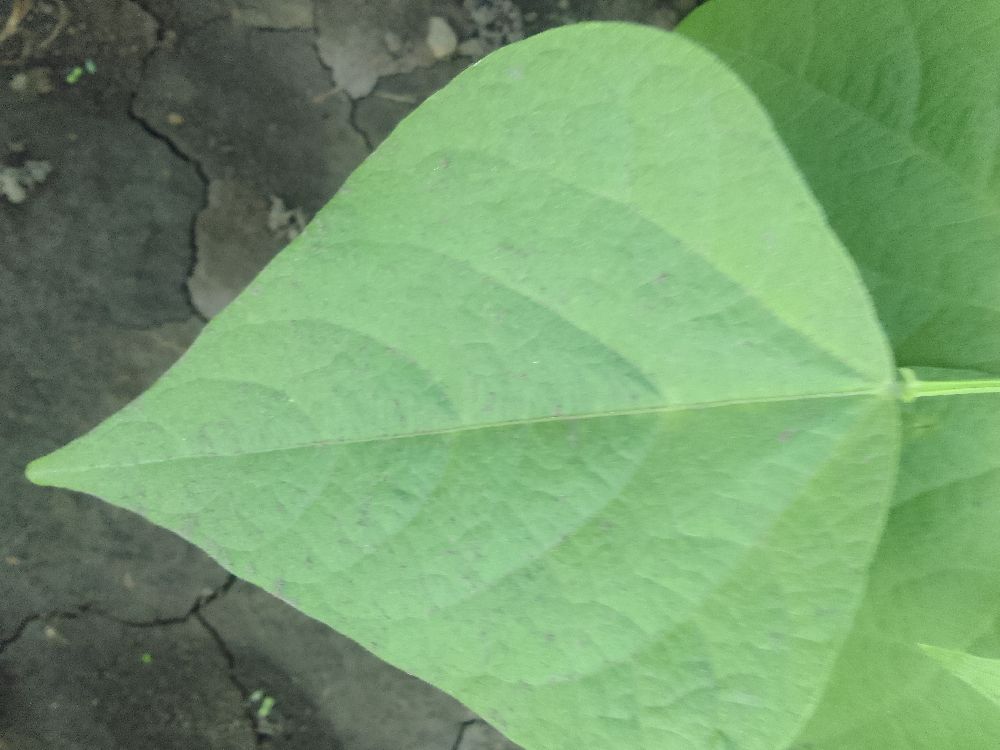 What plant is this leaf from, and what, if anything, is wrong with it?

common bean, healthy
